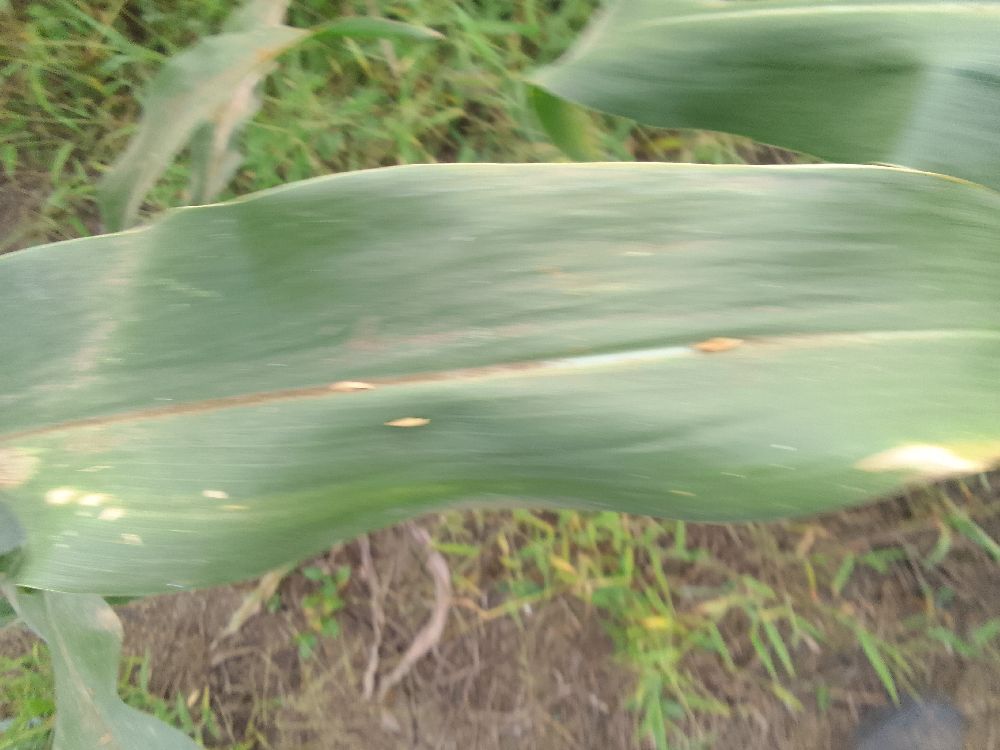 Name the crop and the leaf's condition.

maize, healthy
